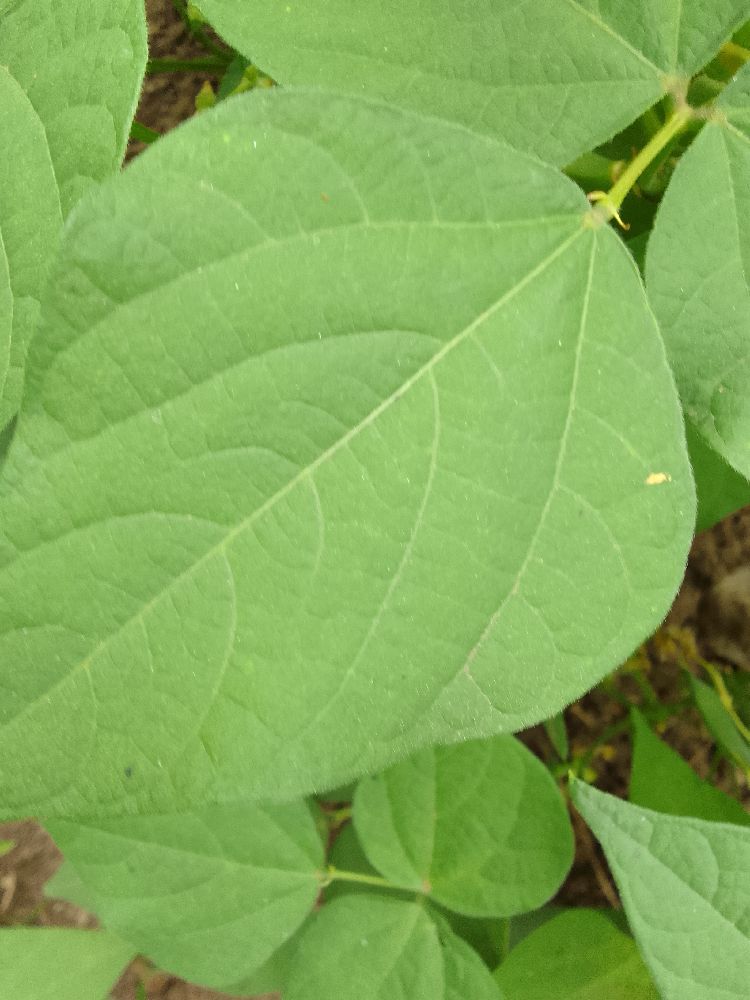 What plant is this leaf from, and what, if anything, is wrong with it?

common bean, healthy
